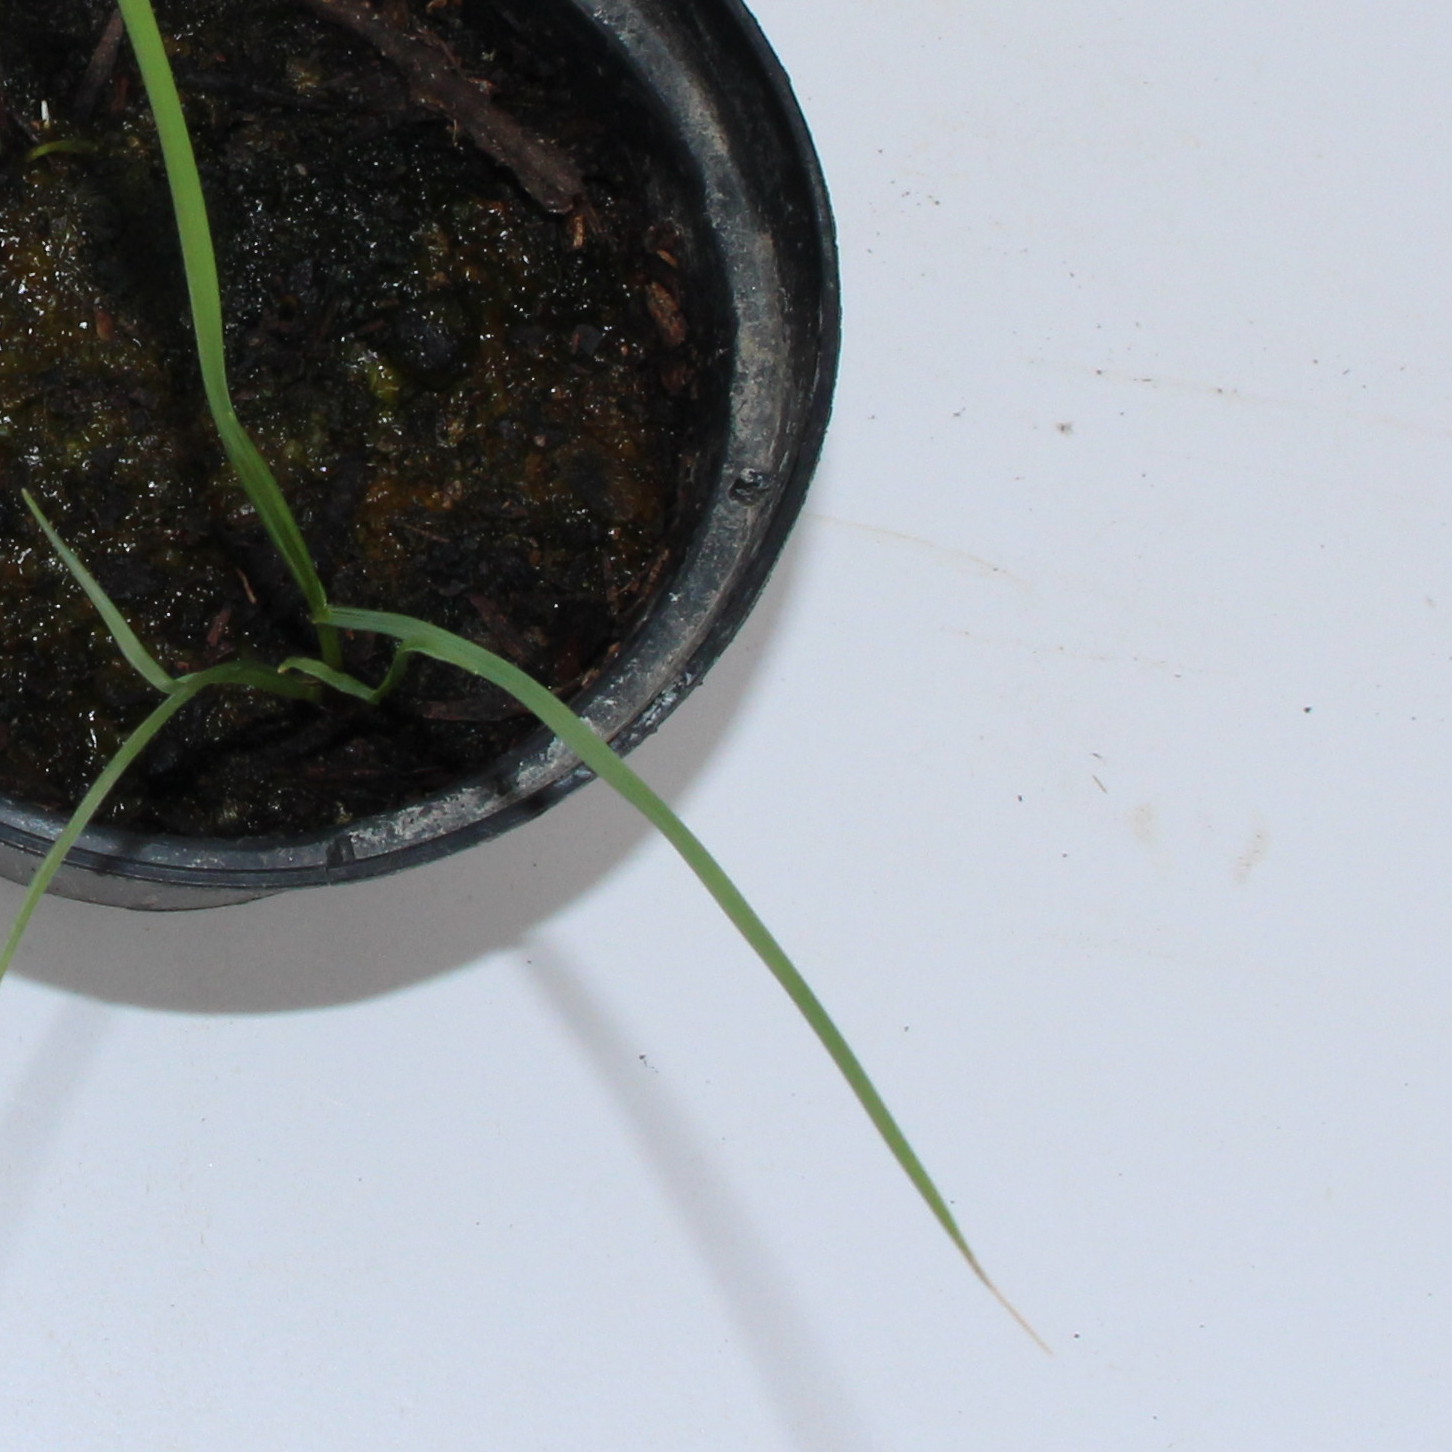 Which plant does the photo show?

Lolium multiflorum
